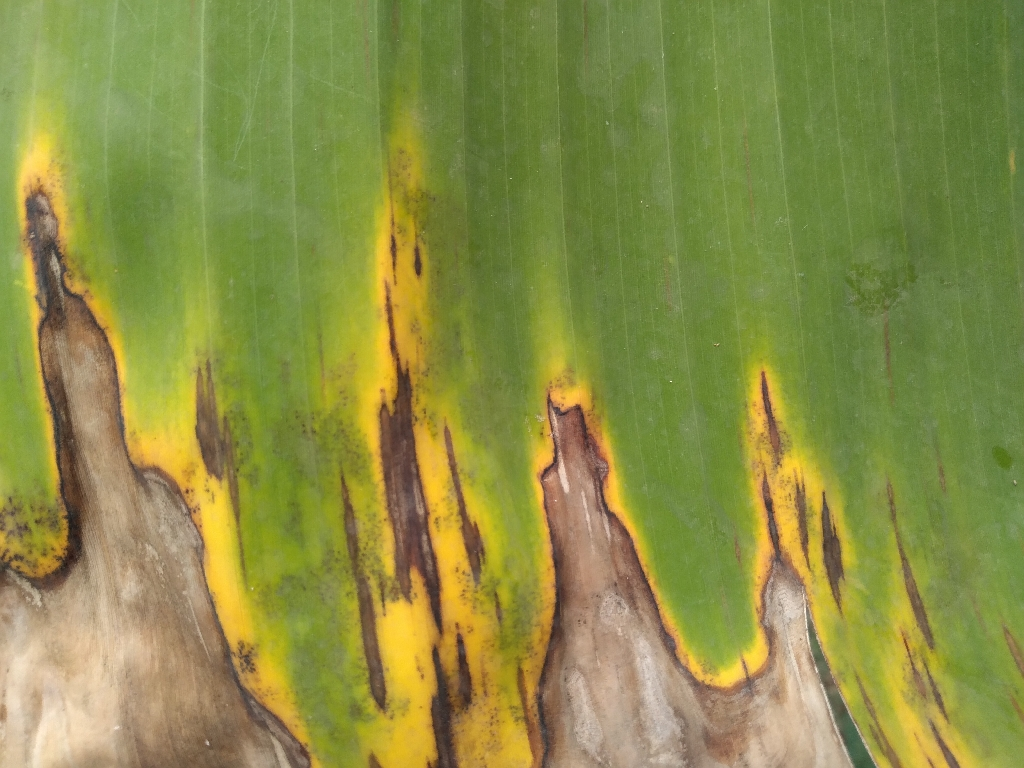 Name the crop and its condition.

banana, black sigatoka
